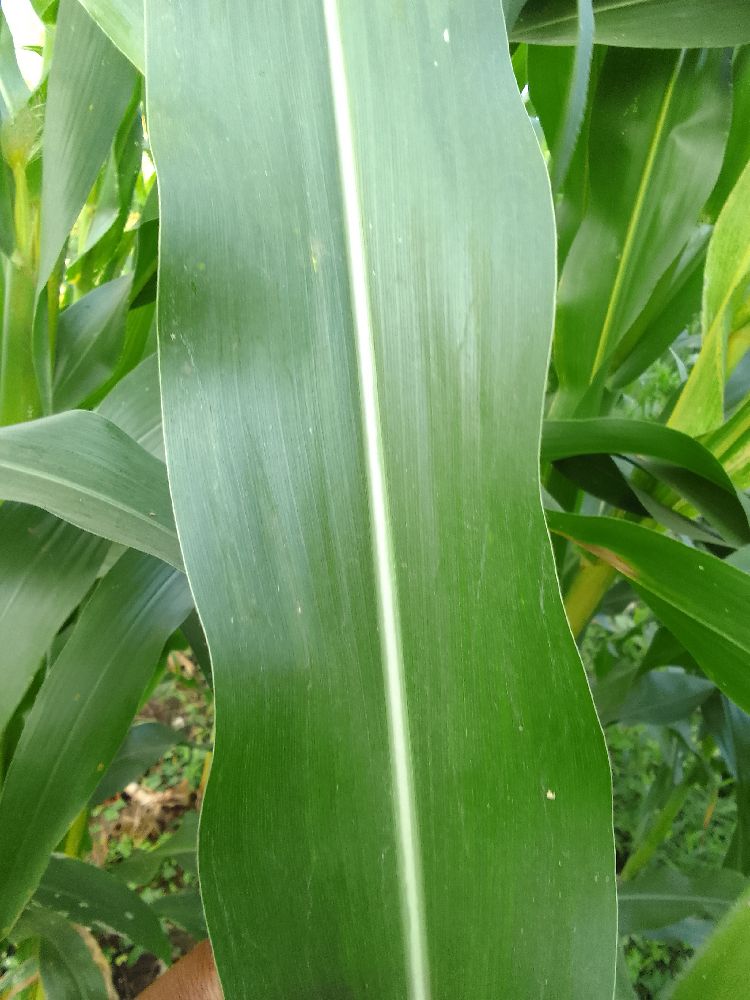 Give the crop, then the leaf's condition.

maize, healthy
